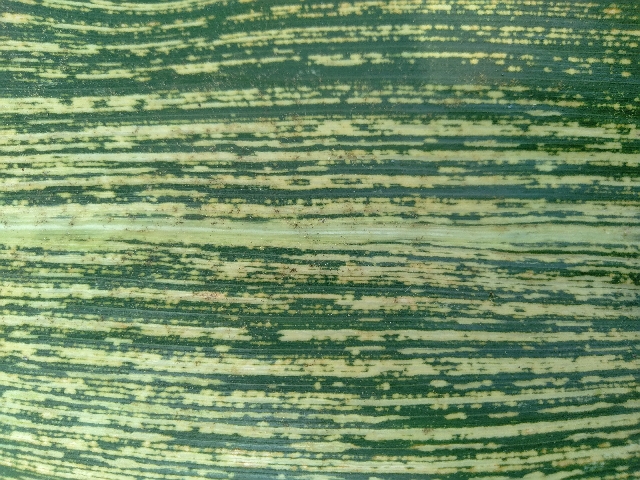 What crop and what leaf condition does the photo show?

maize, maize streak virus
